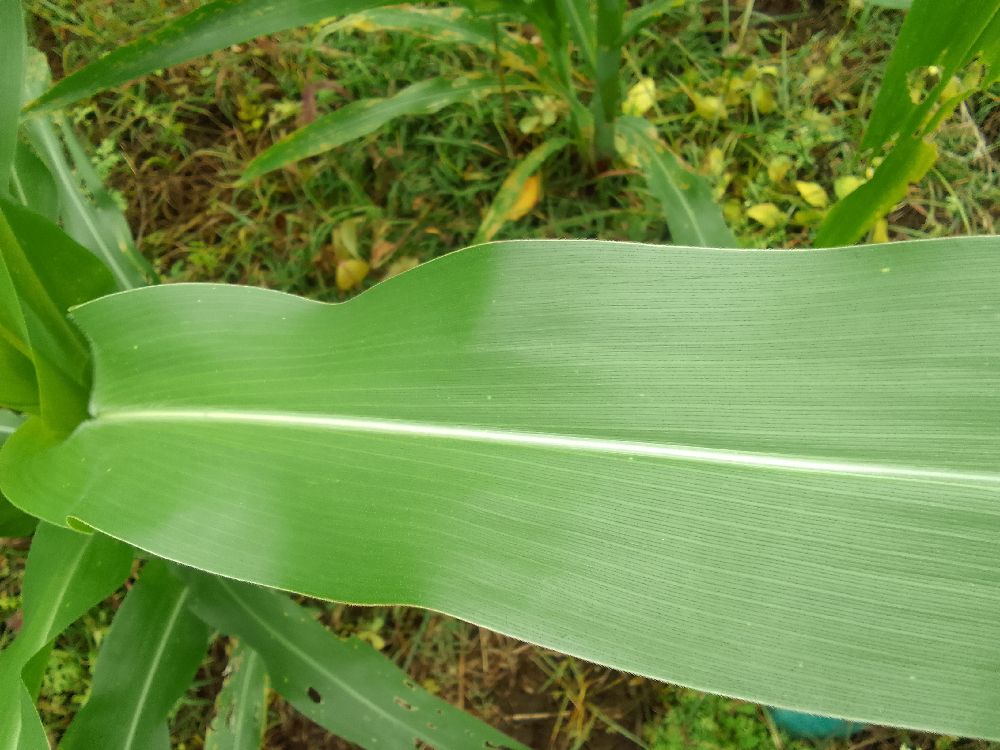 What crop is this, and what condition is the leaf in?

maize, healthy
